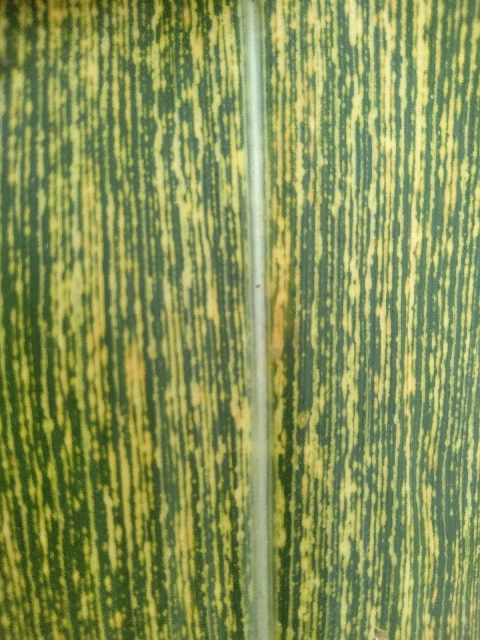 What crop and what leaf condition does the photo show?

maize, maize streak virus
